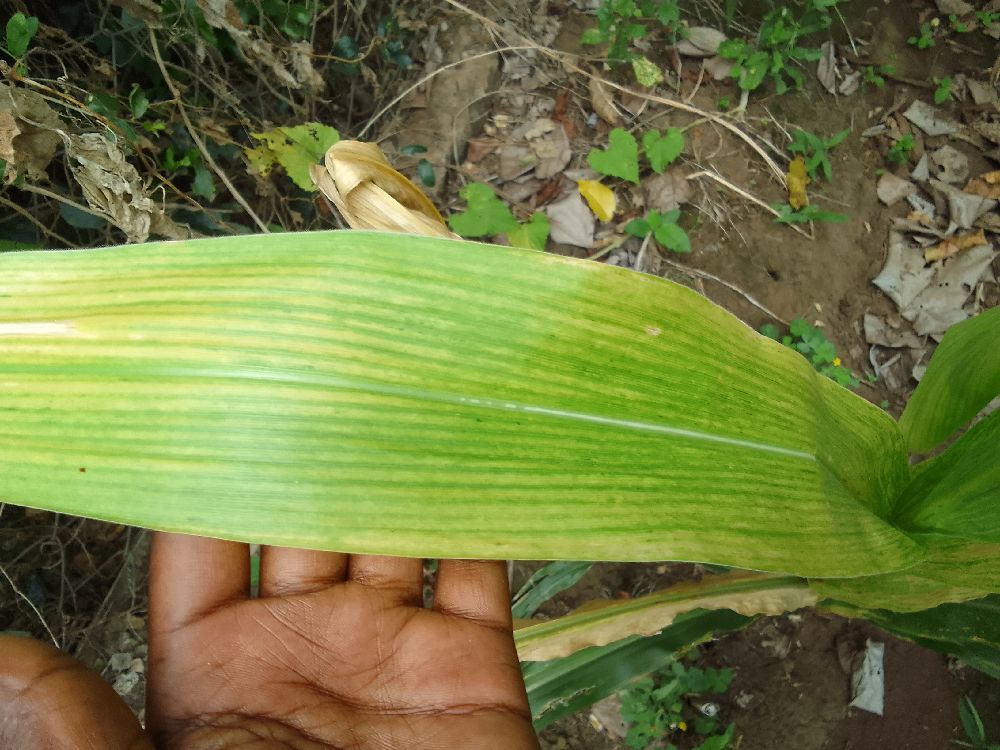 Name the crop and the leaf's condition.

maize, maize lethal necrosis
